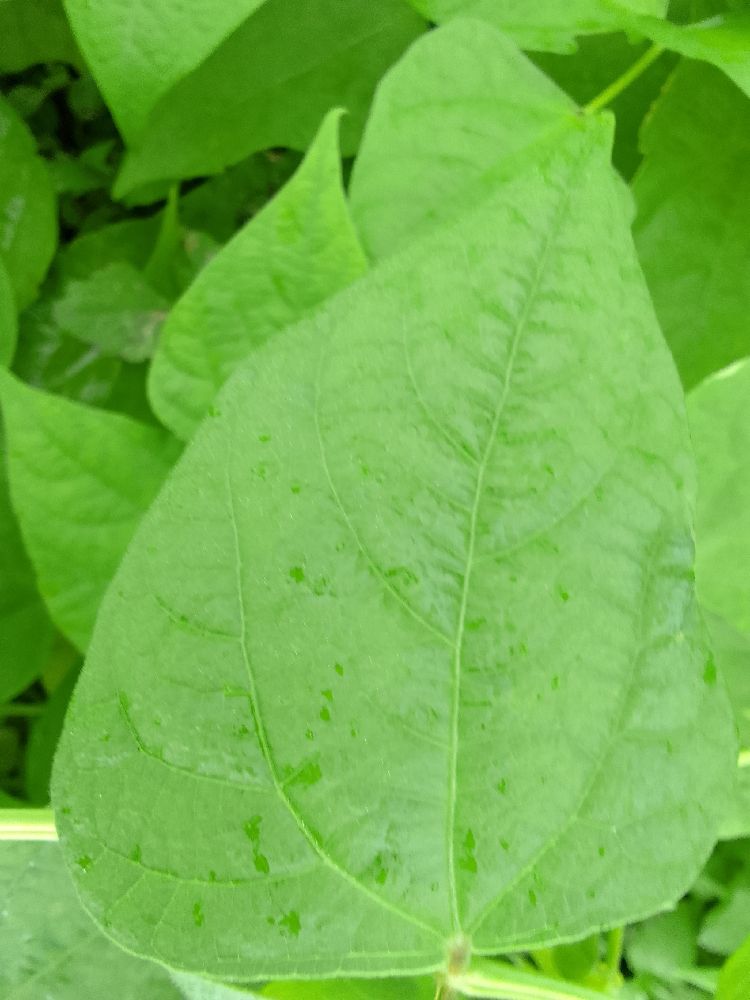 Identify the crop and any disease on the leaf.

common bean, healthy
